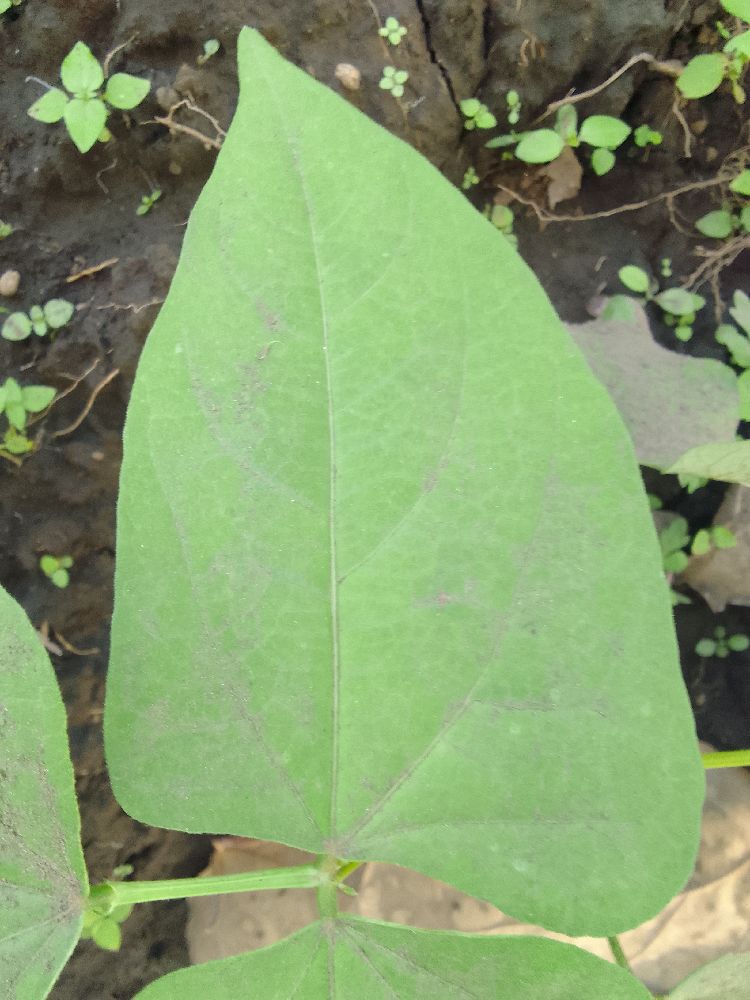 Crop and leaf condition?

common bean, healthy
